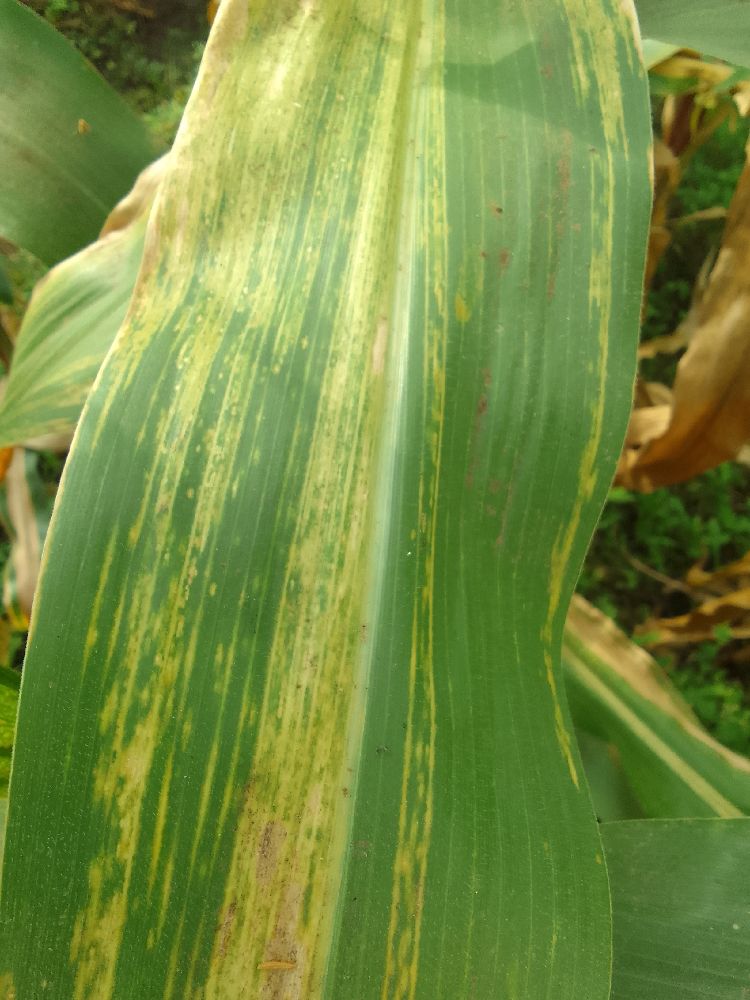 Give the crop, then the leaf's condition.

maize, maize lethal necrosis
